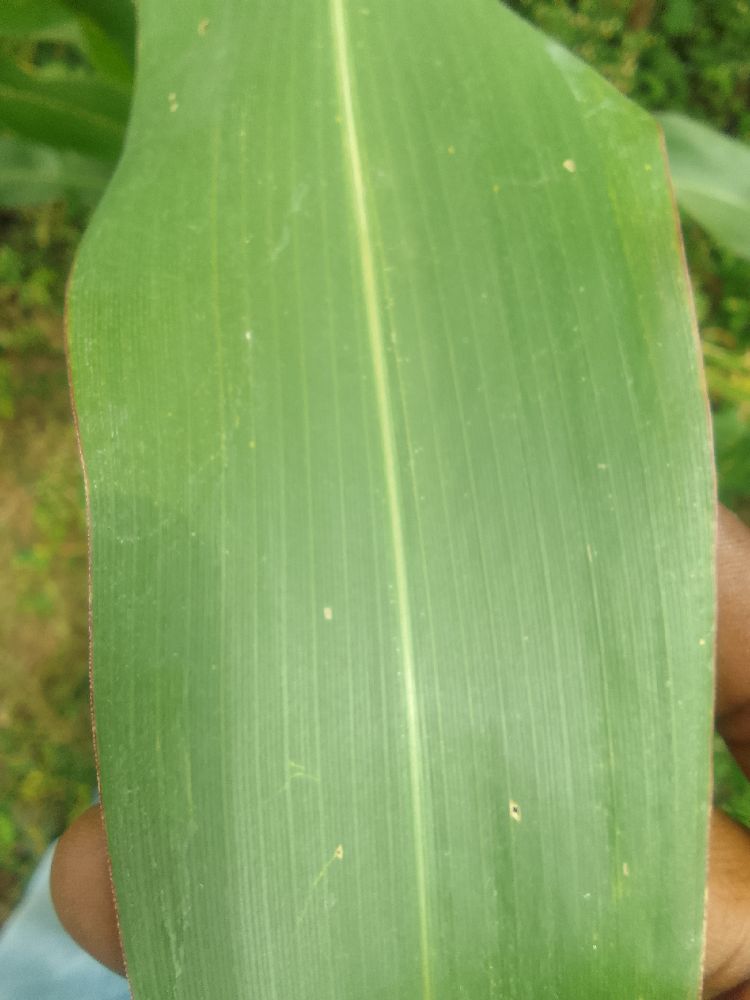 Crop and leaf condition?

maize, healthy
